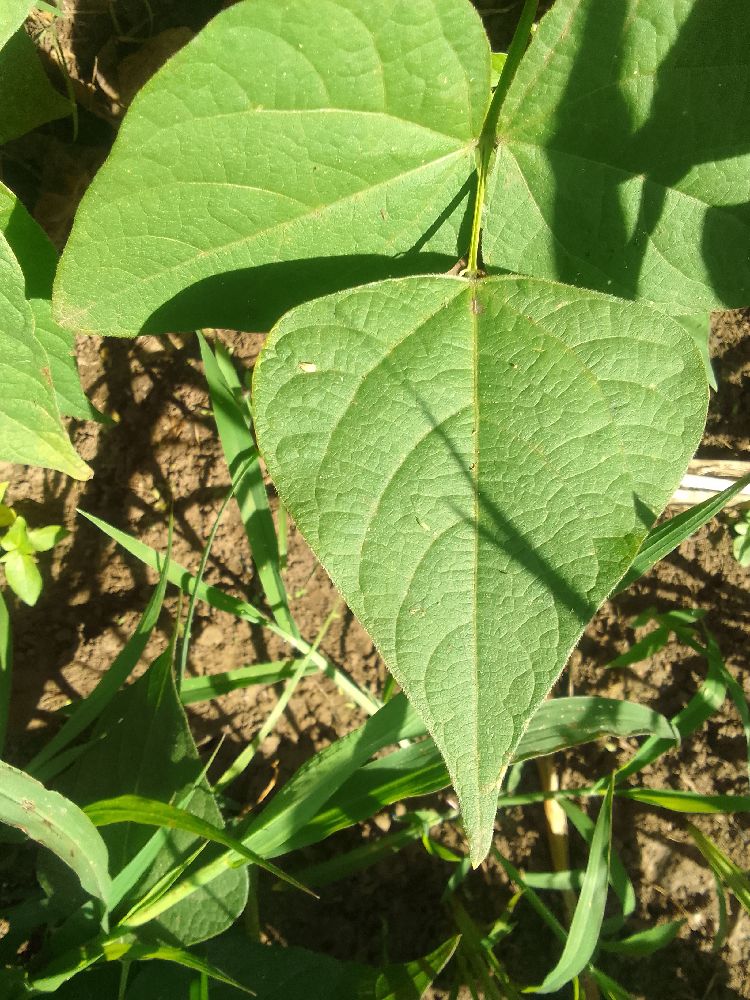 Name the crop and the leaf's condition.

common bean, healthy
